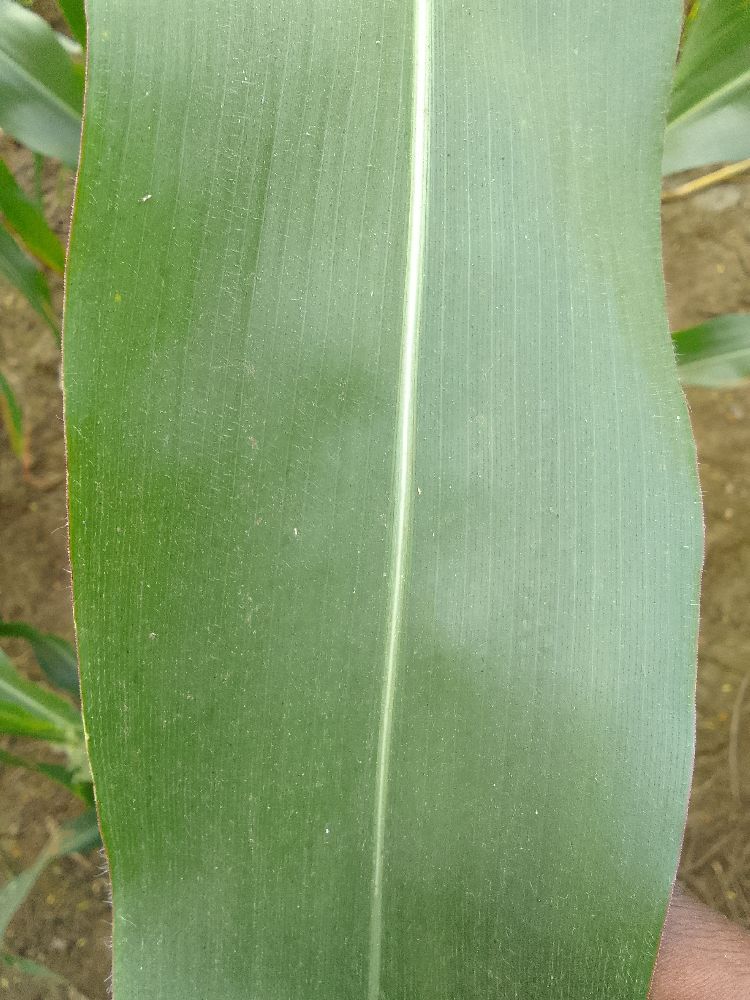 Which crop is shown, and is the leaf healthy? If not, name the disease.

maize, healthy
